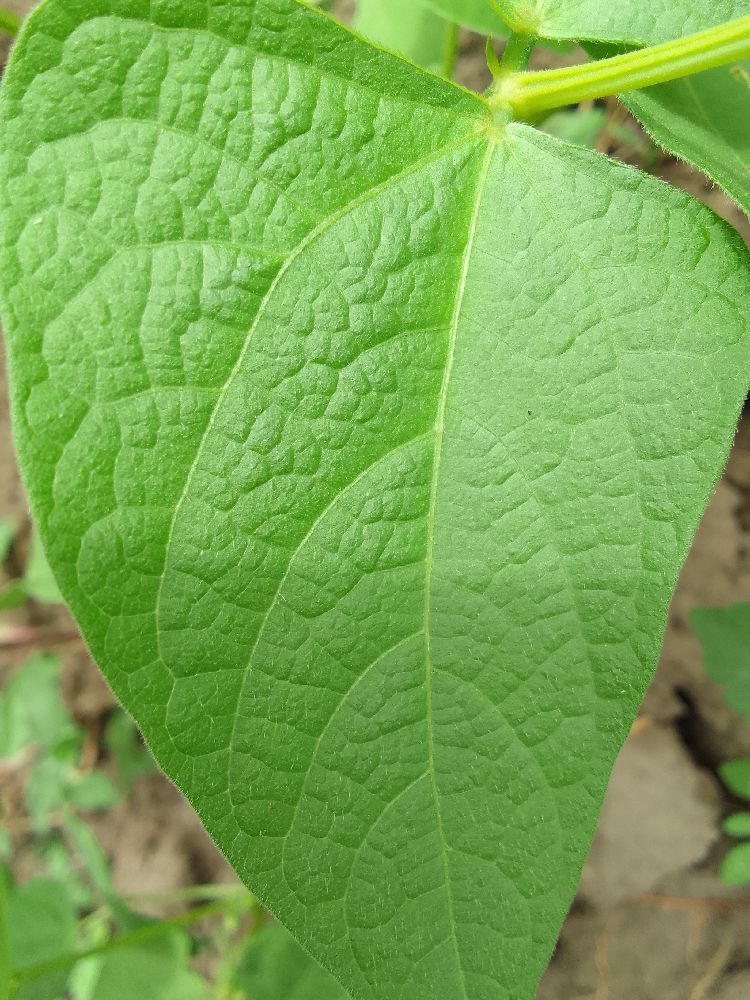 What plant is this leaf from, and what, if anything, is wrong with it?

common bean, healthy
